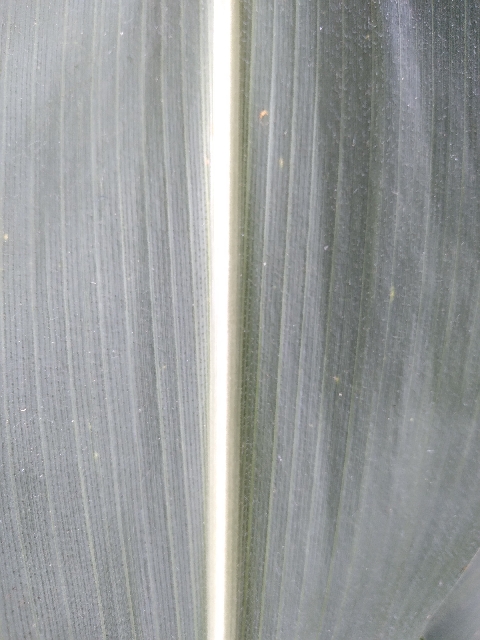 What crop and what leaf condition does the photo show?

maize, healthy
